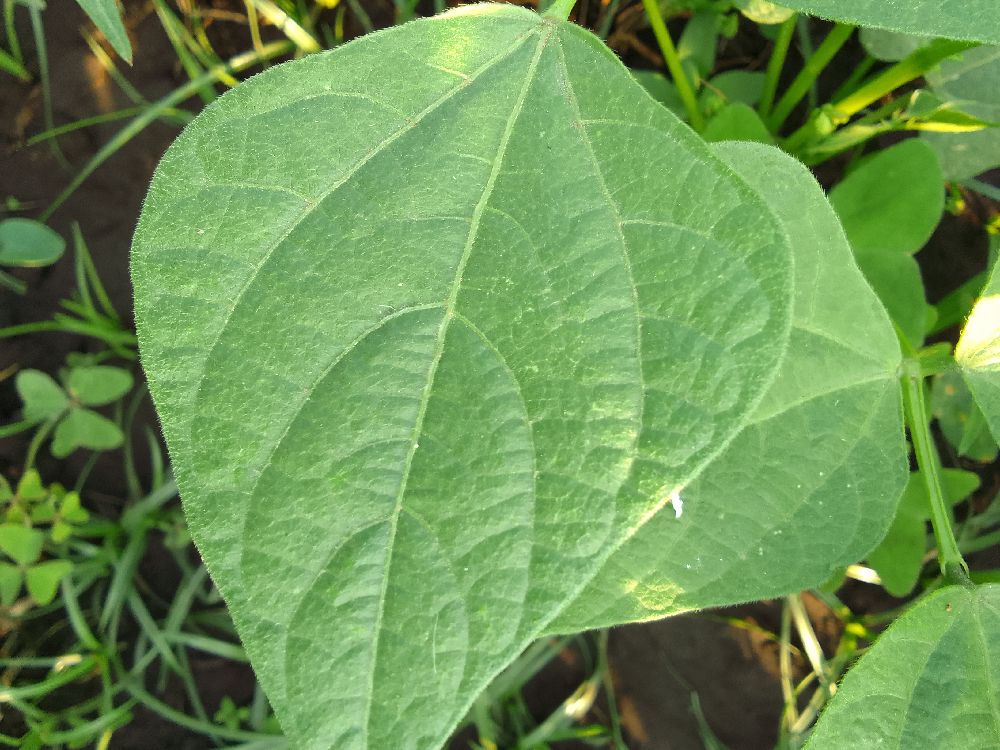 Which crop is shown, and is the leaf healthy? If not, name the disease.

common bean, healthy
